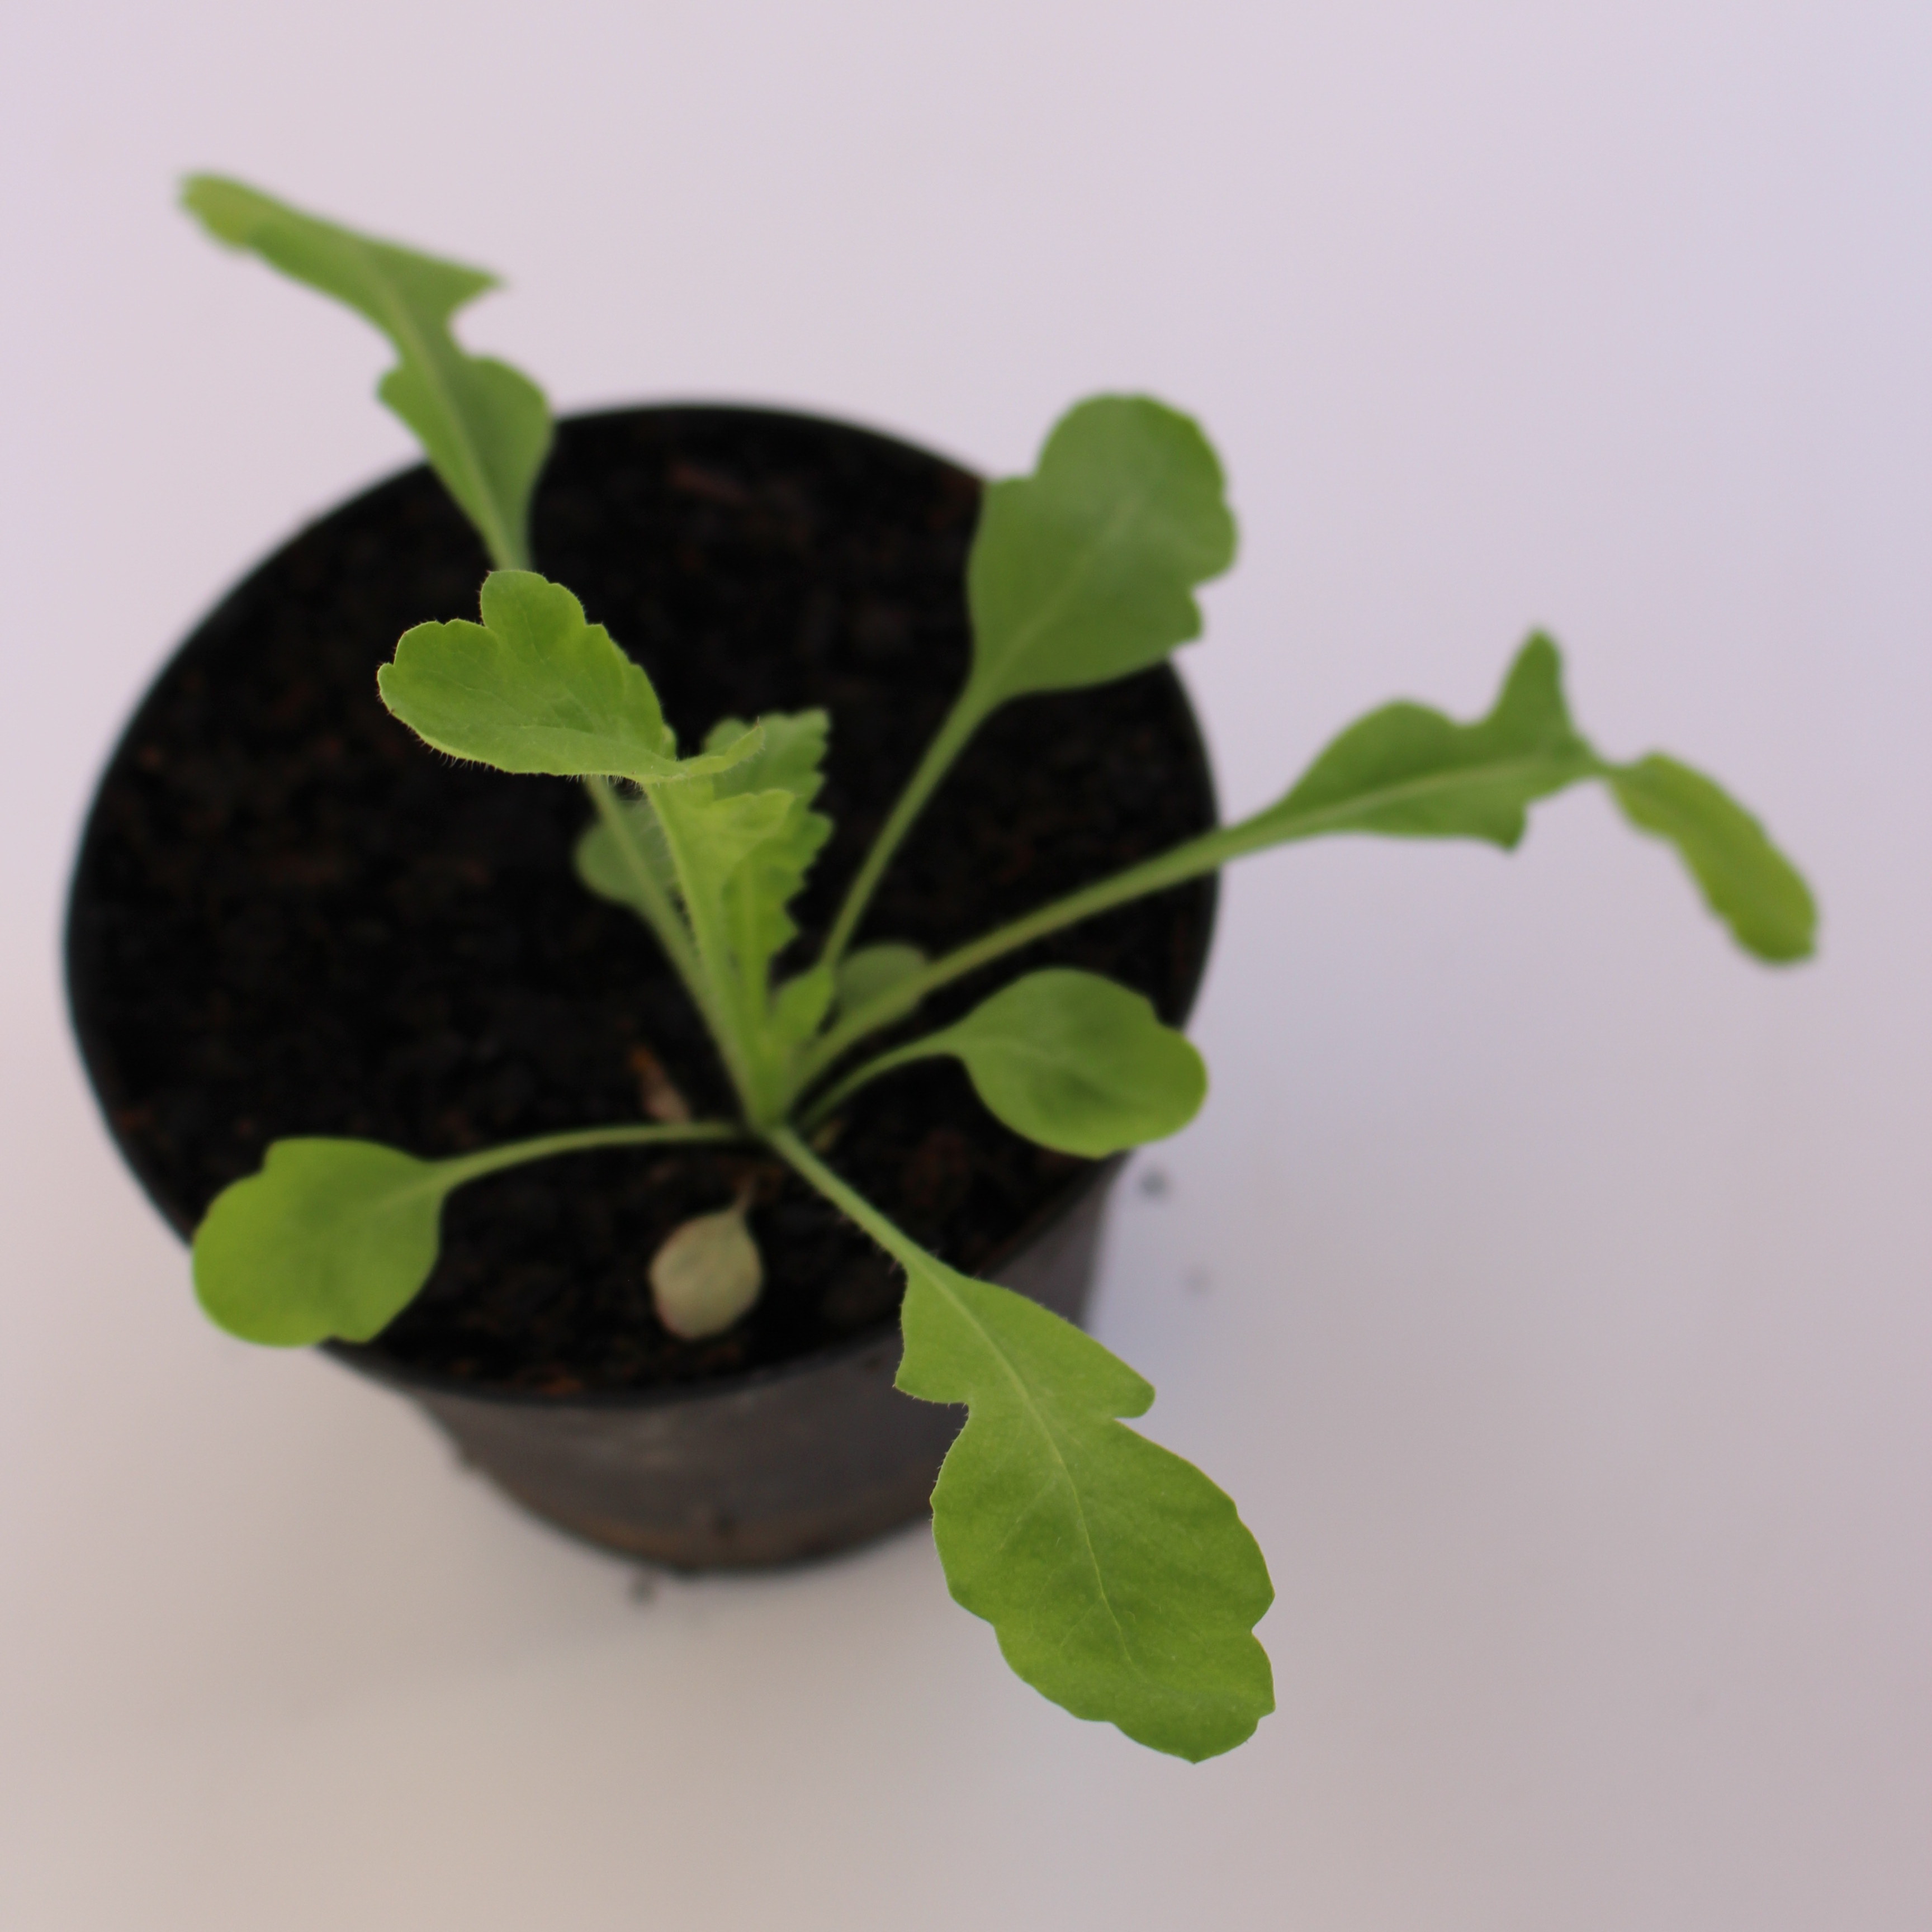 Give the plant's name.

Papaver rhoeas
